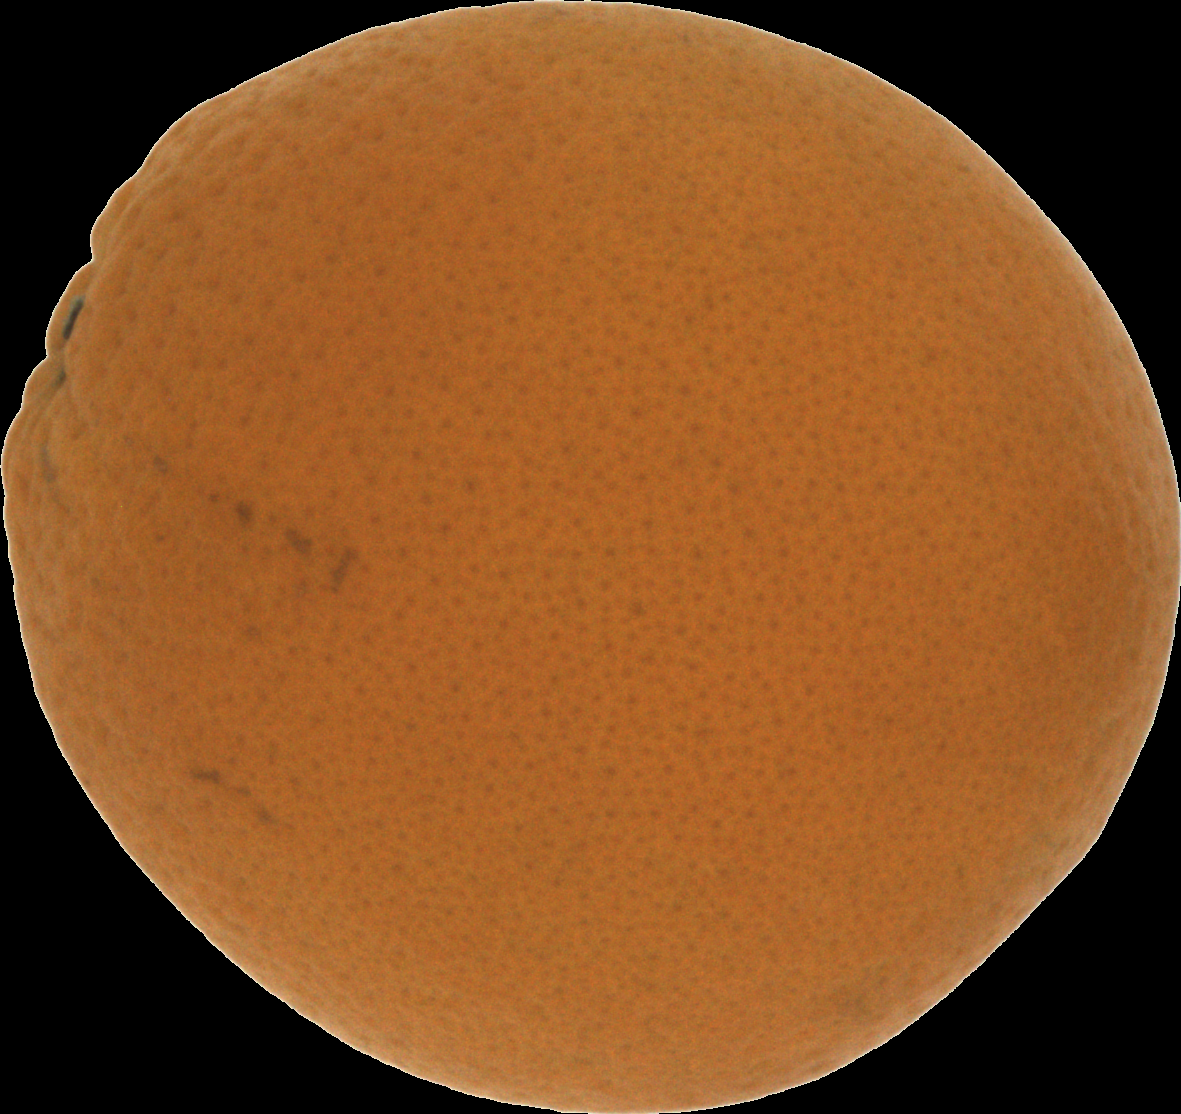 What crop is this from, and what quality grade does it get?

orange, good
